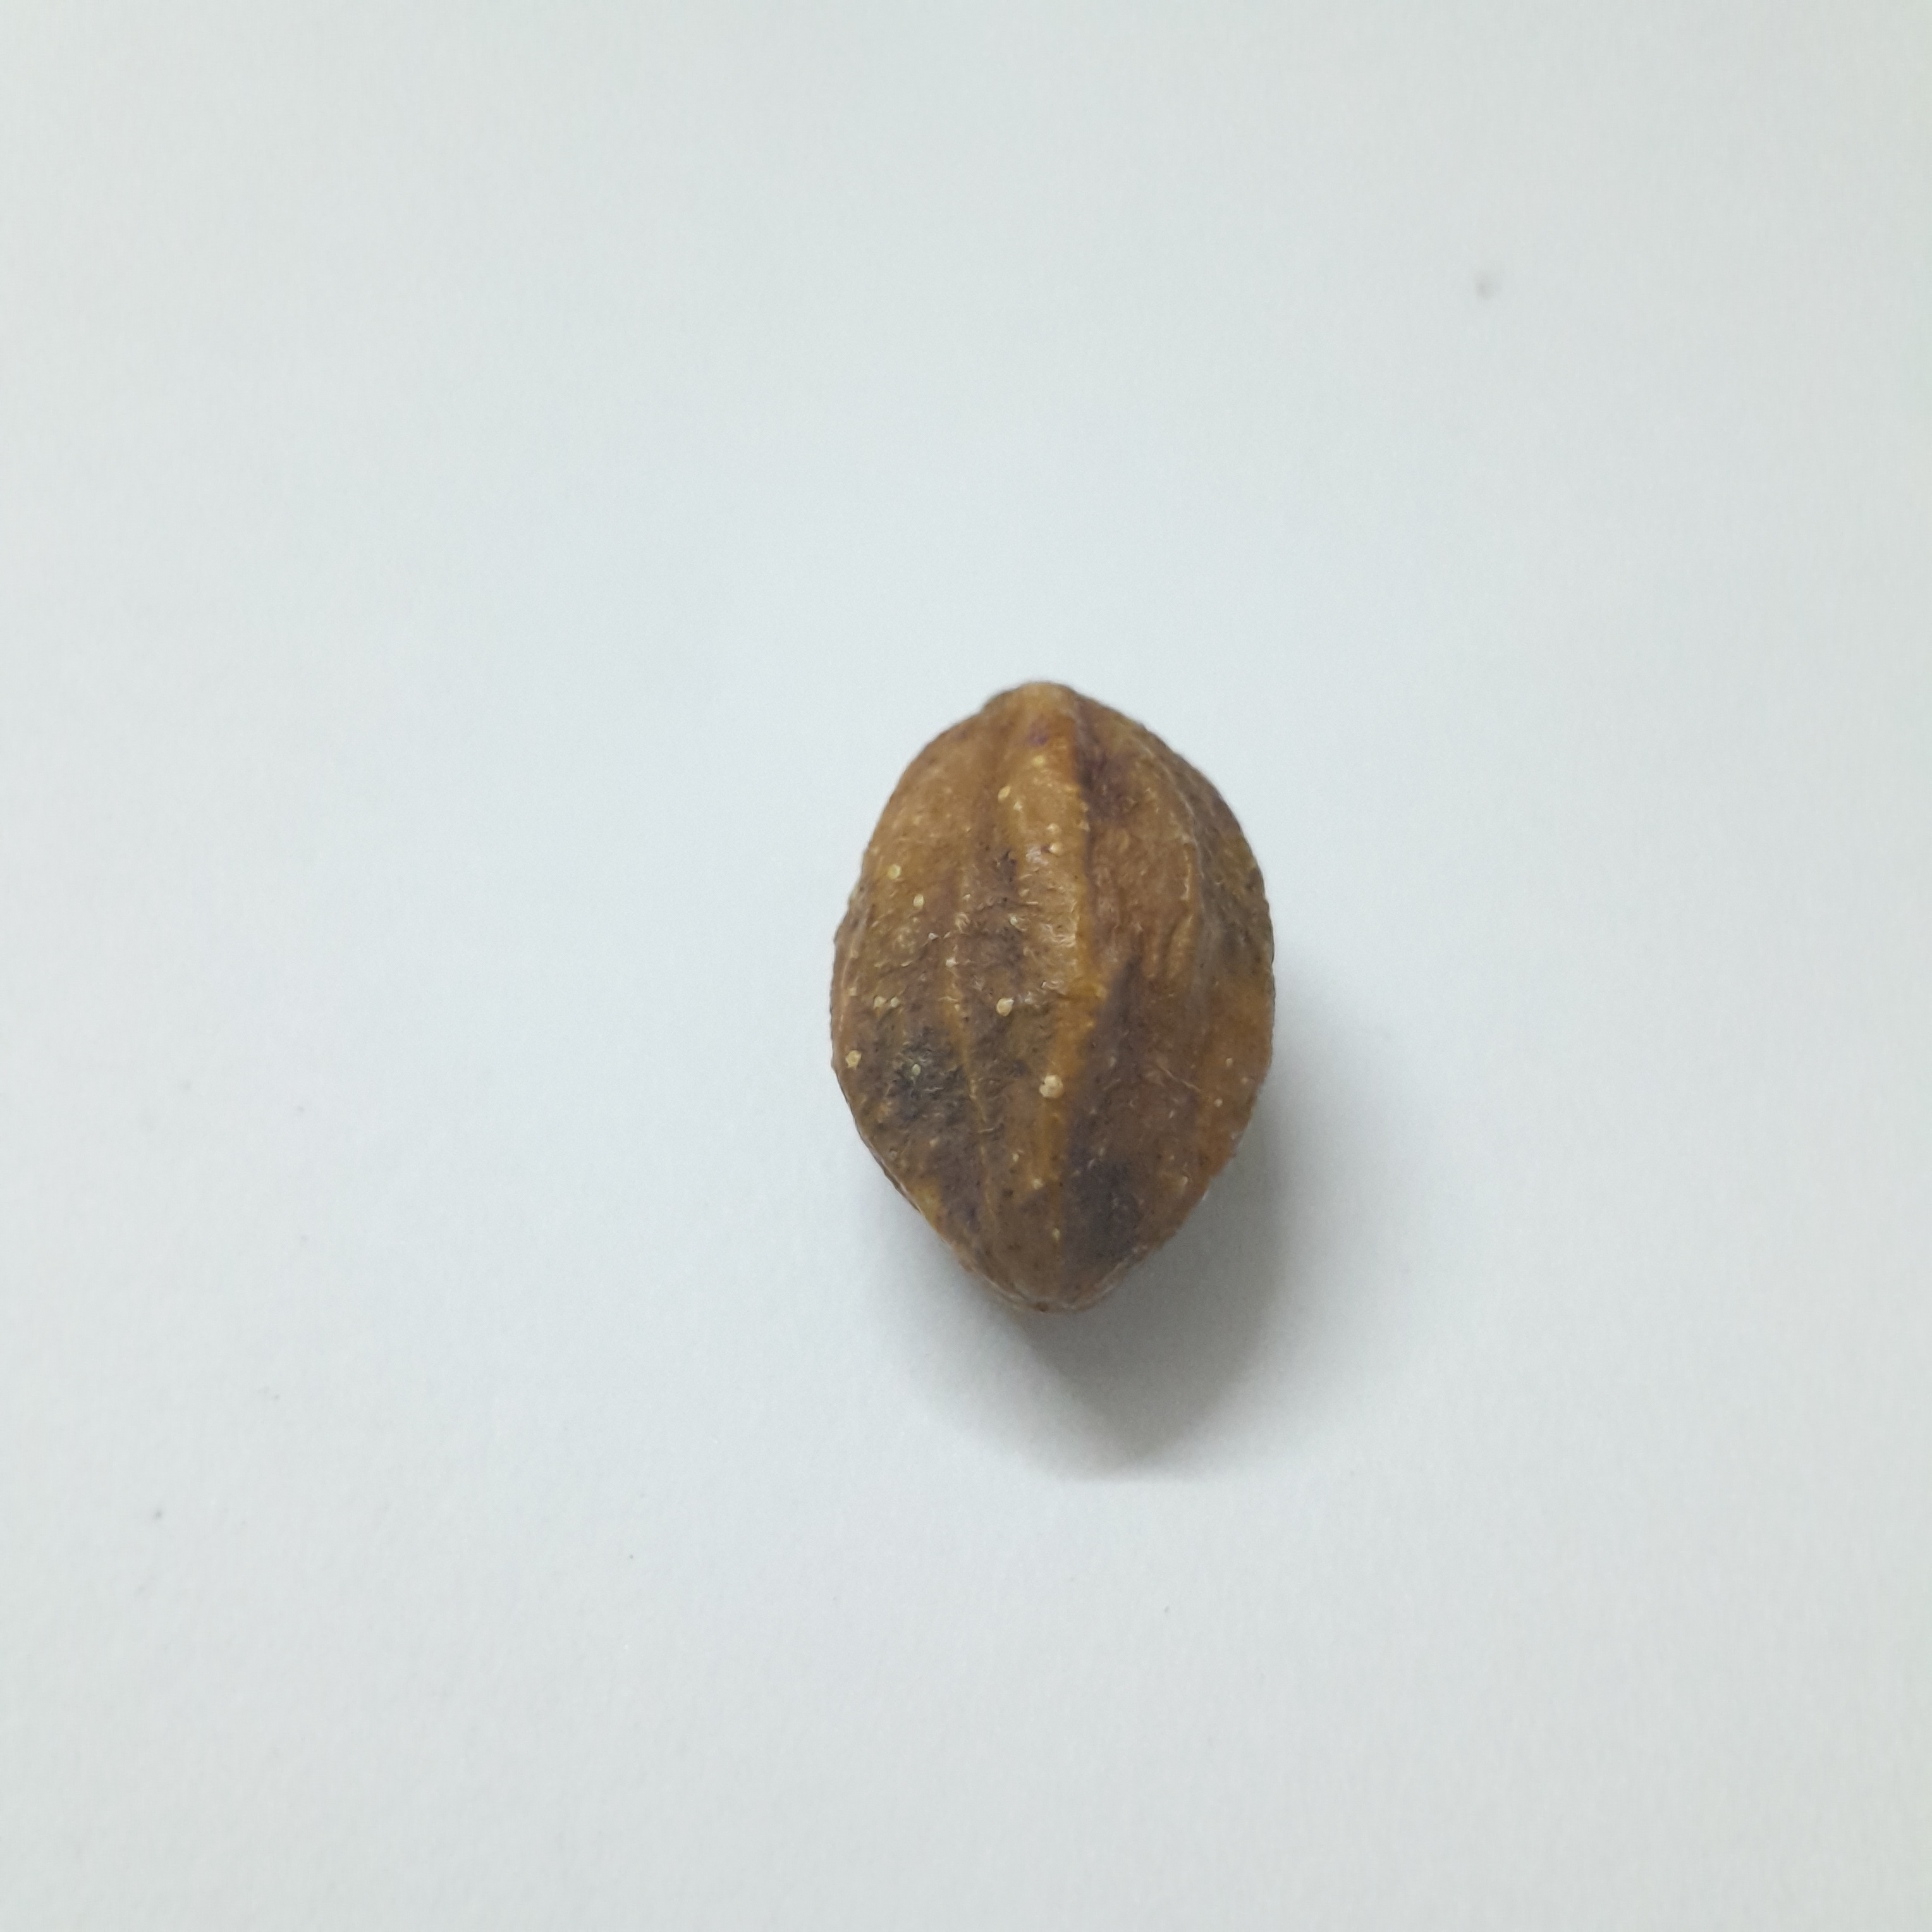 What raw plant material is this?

hirdaa
